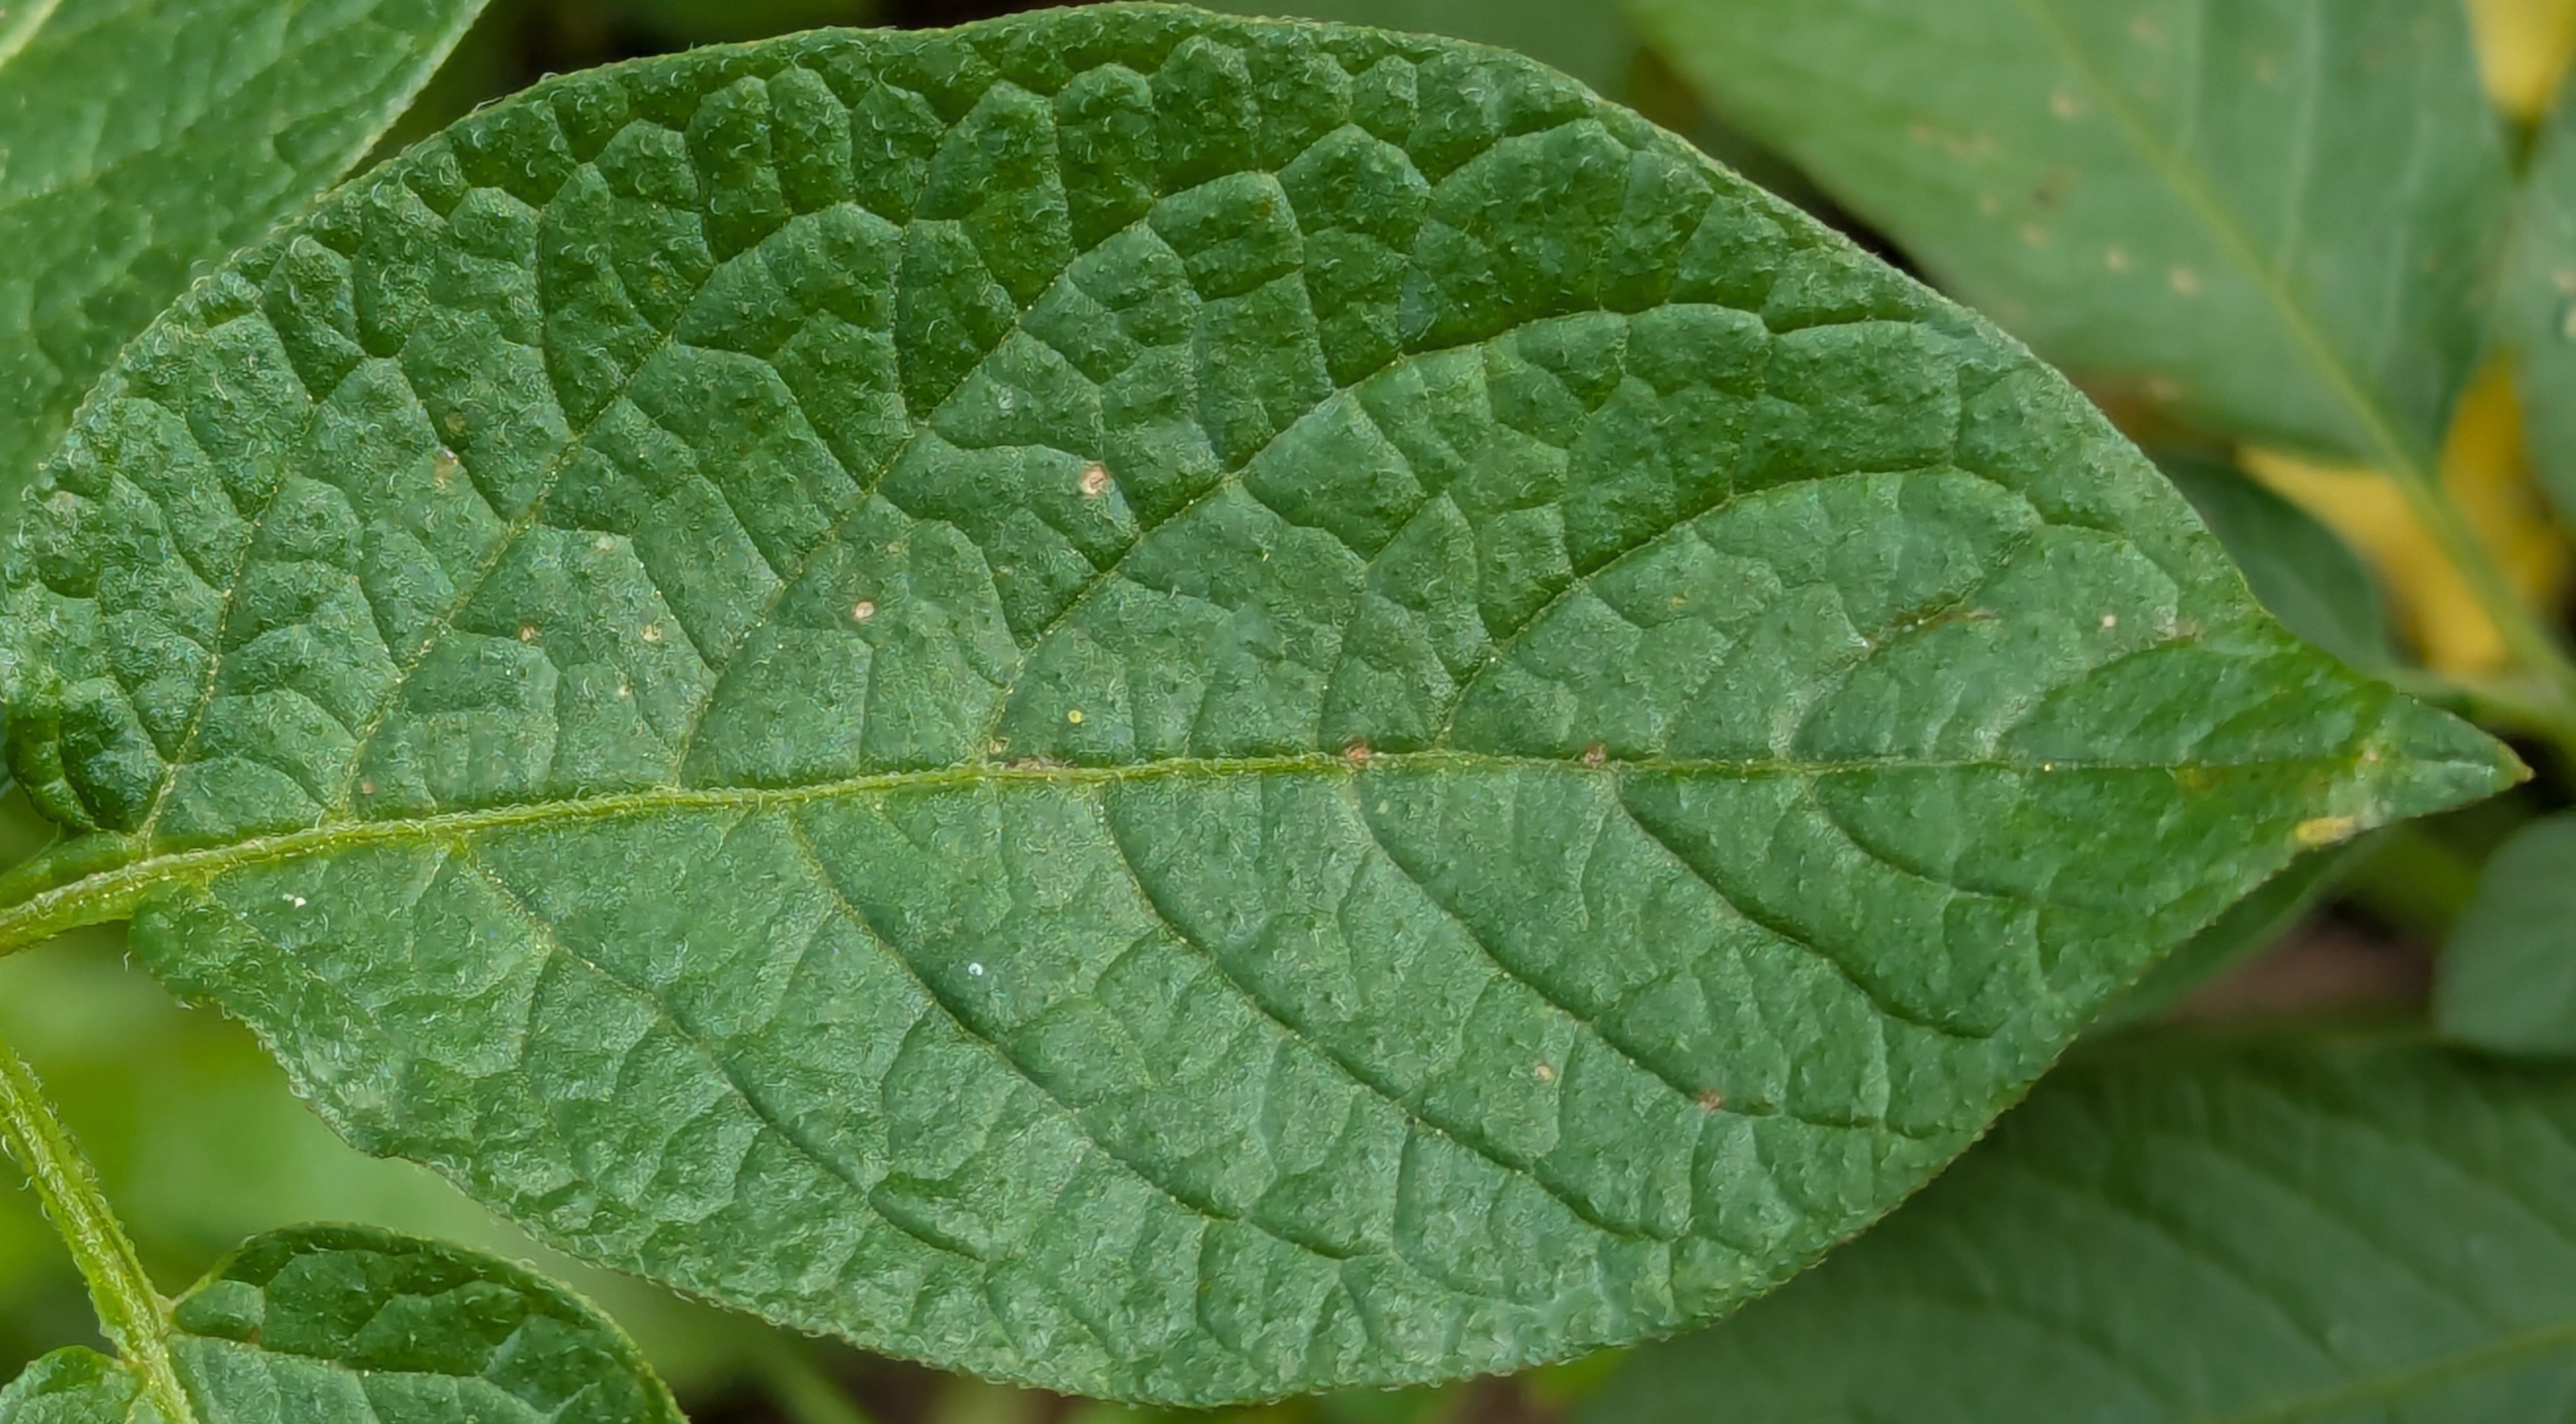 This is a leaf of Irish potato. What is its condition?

healthy
